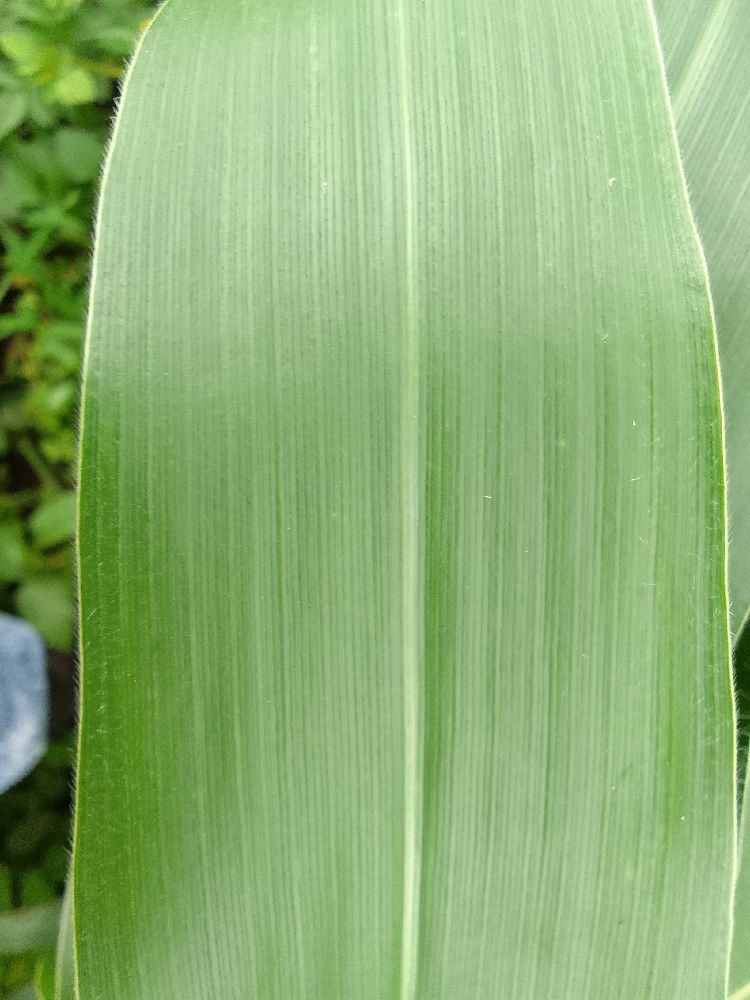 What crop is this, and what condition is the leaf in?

maize, healthy
